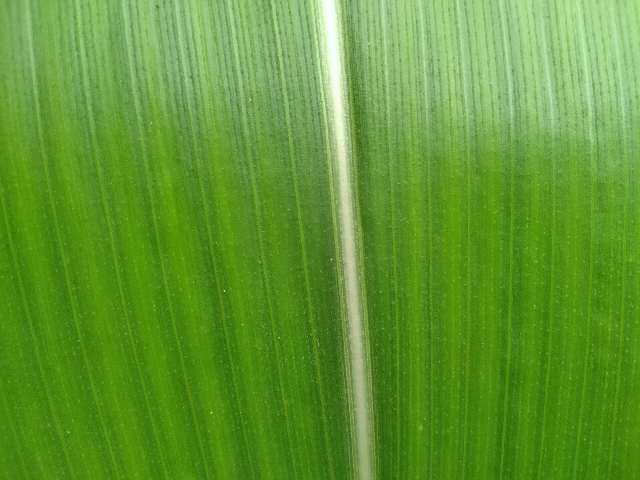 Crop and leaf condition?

maize, healthy
